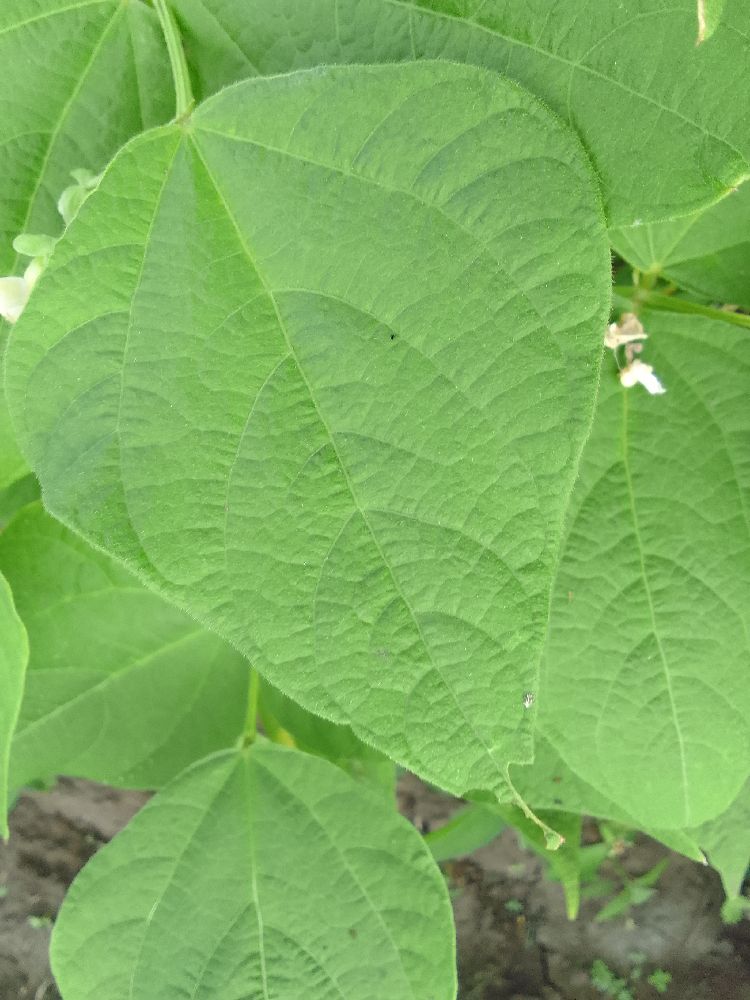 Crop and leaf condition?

common bean, healthy
